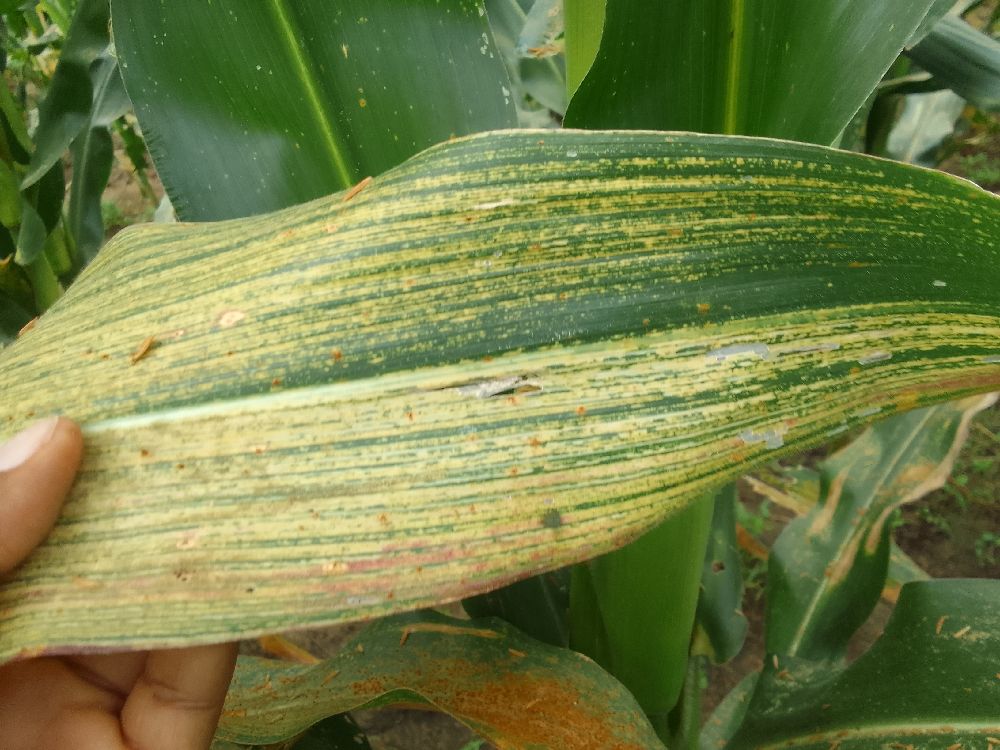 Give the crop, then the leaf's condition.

maize, maize streak virus
